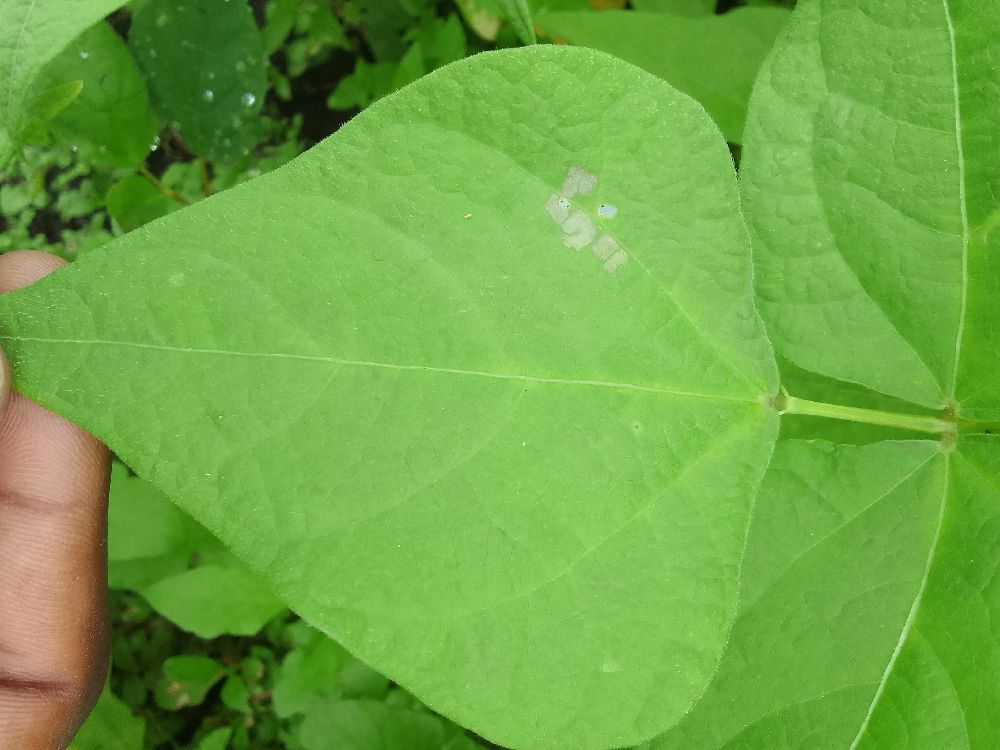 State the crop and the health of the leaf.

common bean, healthy
